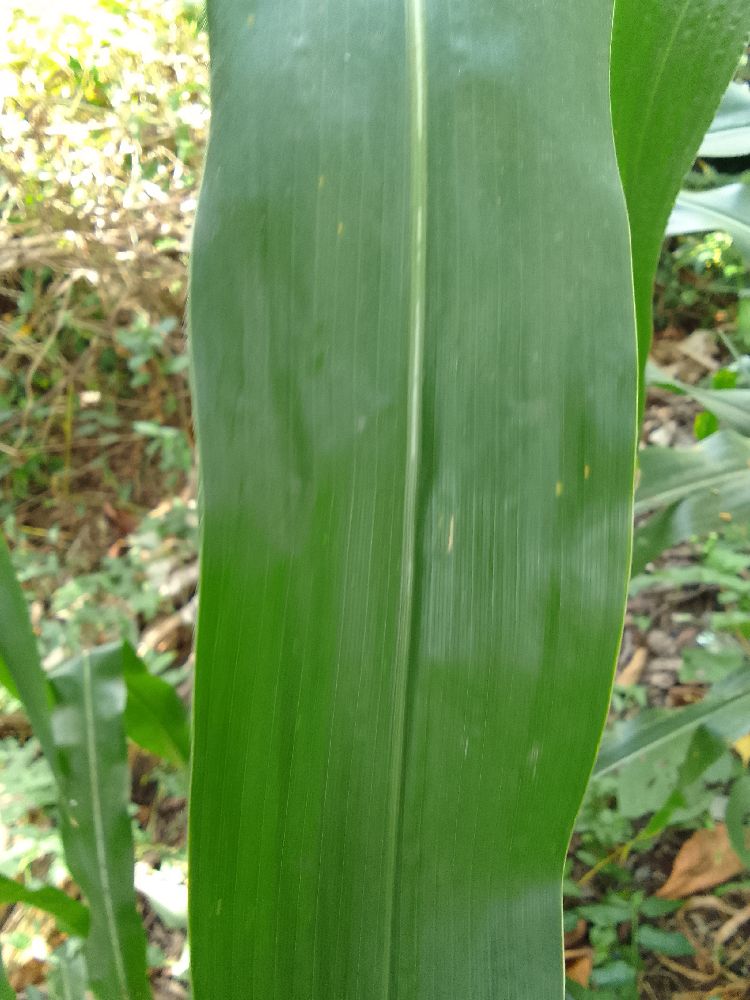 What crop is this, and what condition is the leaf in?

maize, healthy
